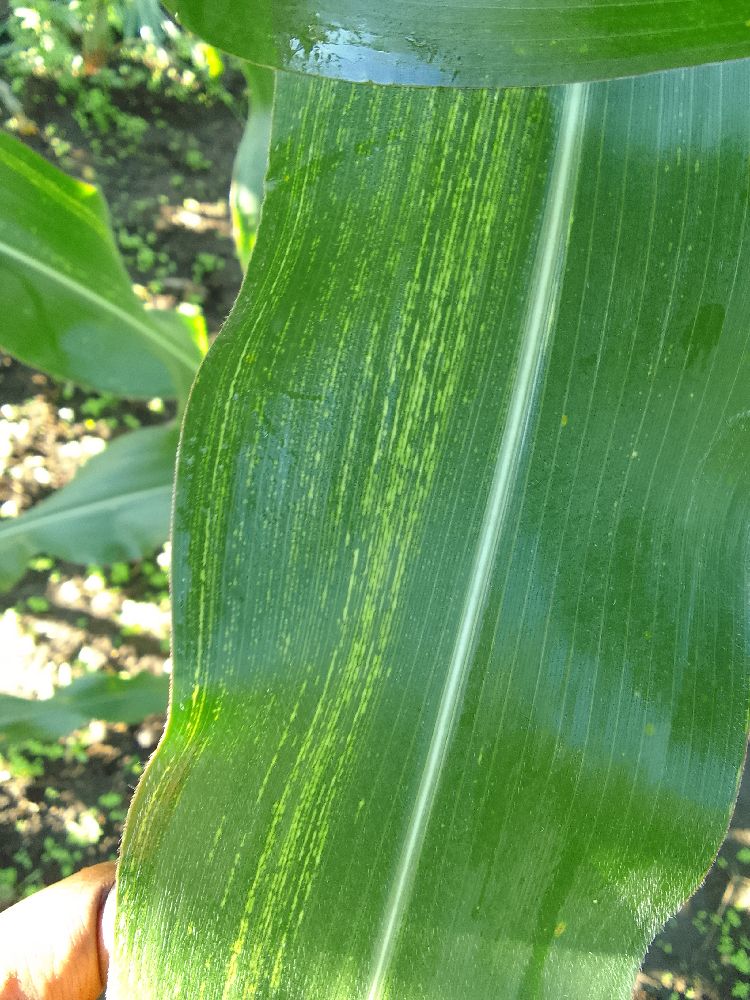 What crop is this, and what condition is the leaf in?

maize, maize streak virus
